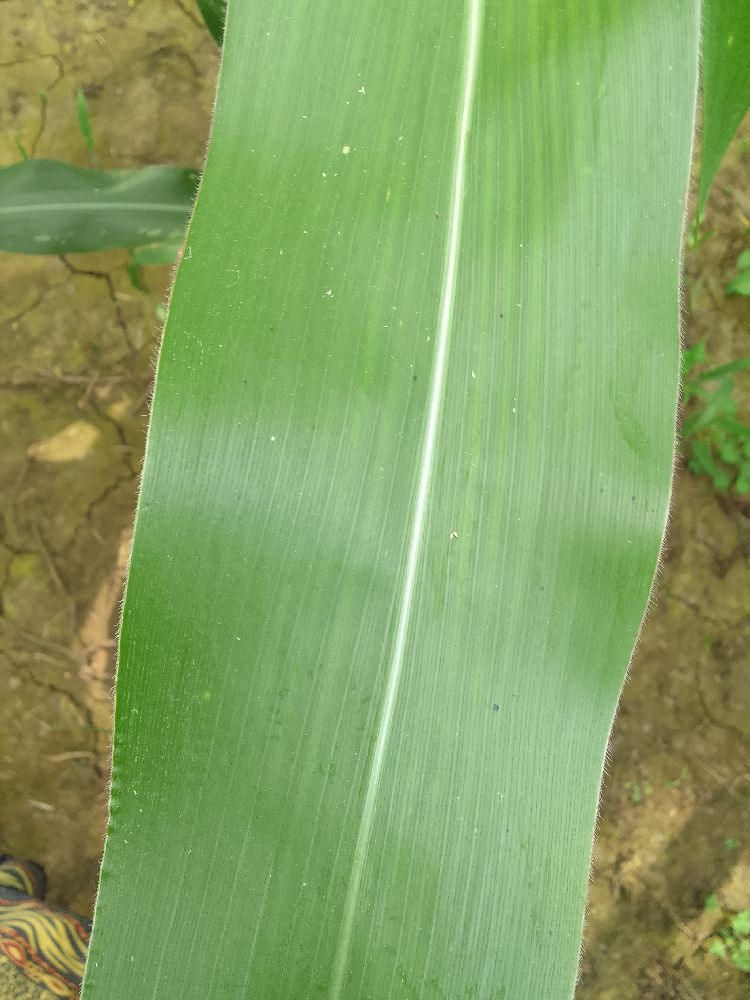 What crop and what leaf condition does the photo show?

maize, healthy
